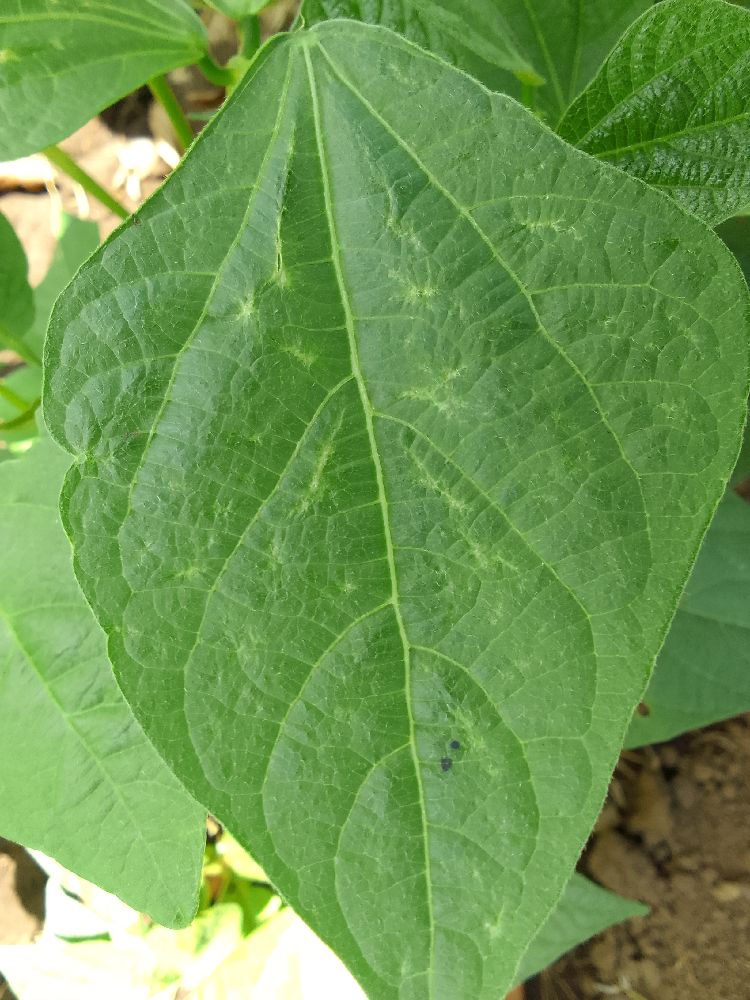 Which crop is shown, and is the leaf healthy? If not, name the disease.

common bean, healthy
